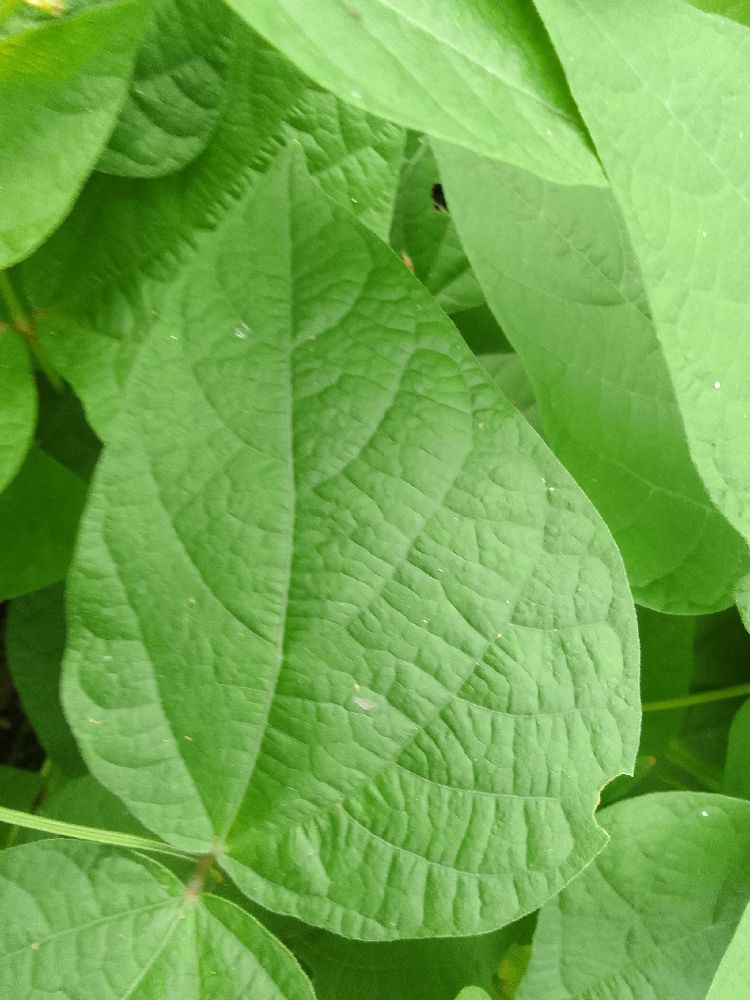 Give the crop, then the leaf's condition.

common bean, healthy
